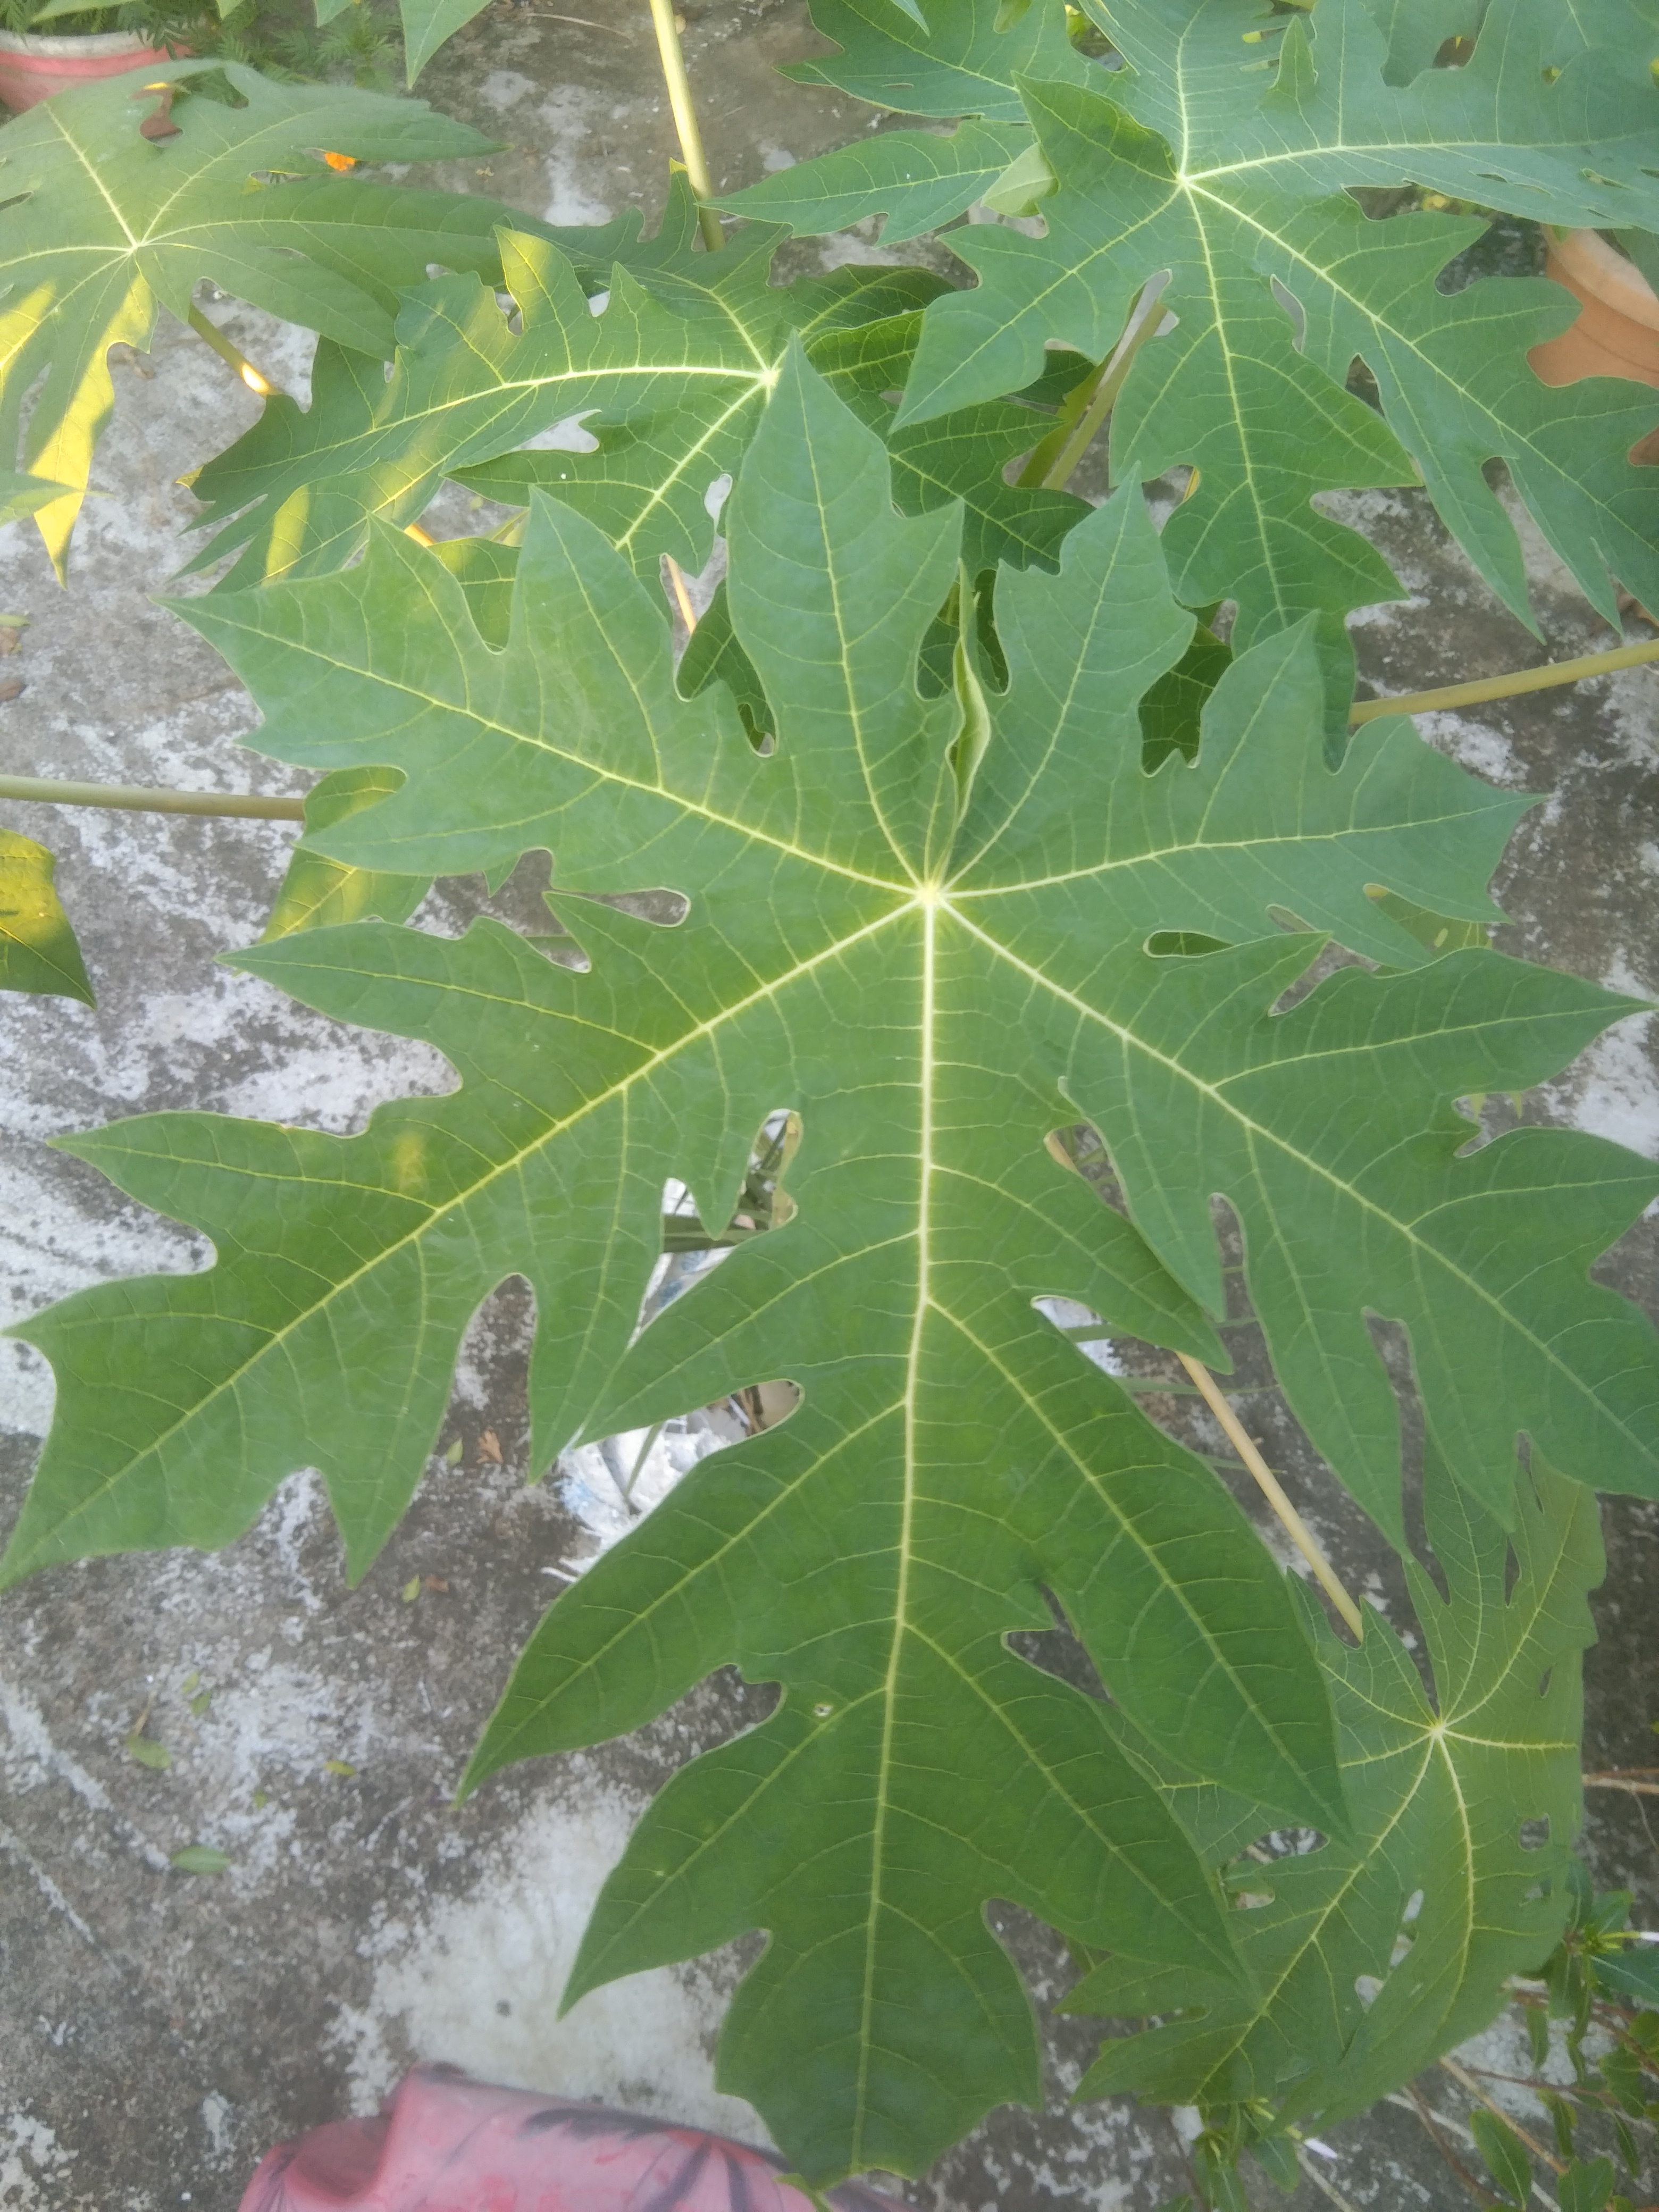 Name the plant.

papaya
